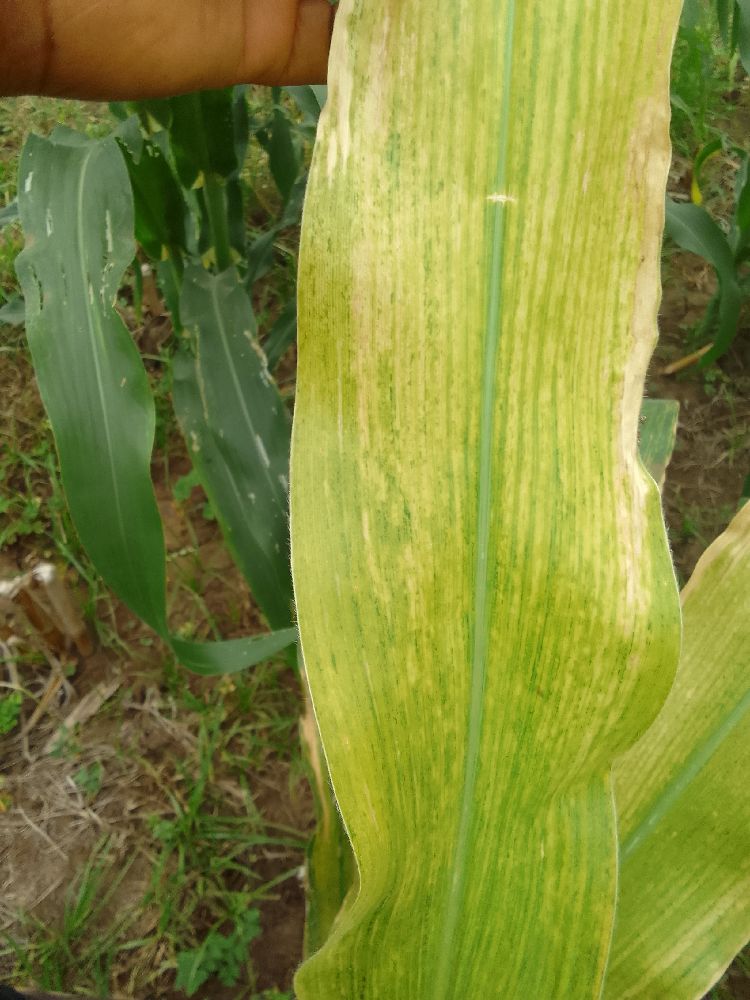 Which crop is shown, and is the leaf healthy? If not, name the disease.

maize, maize lethal necrosis
